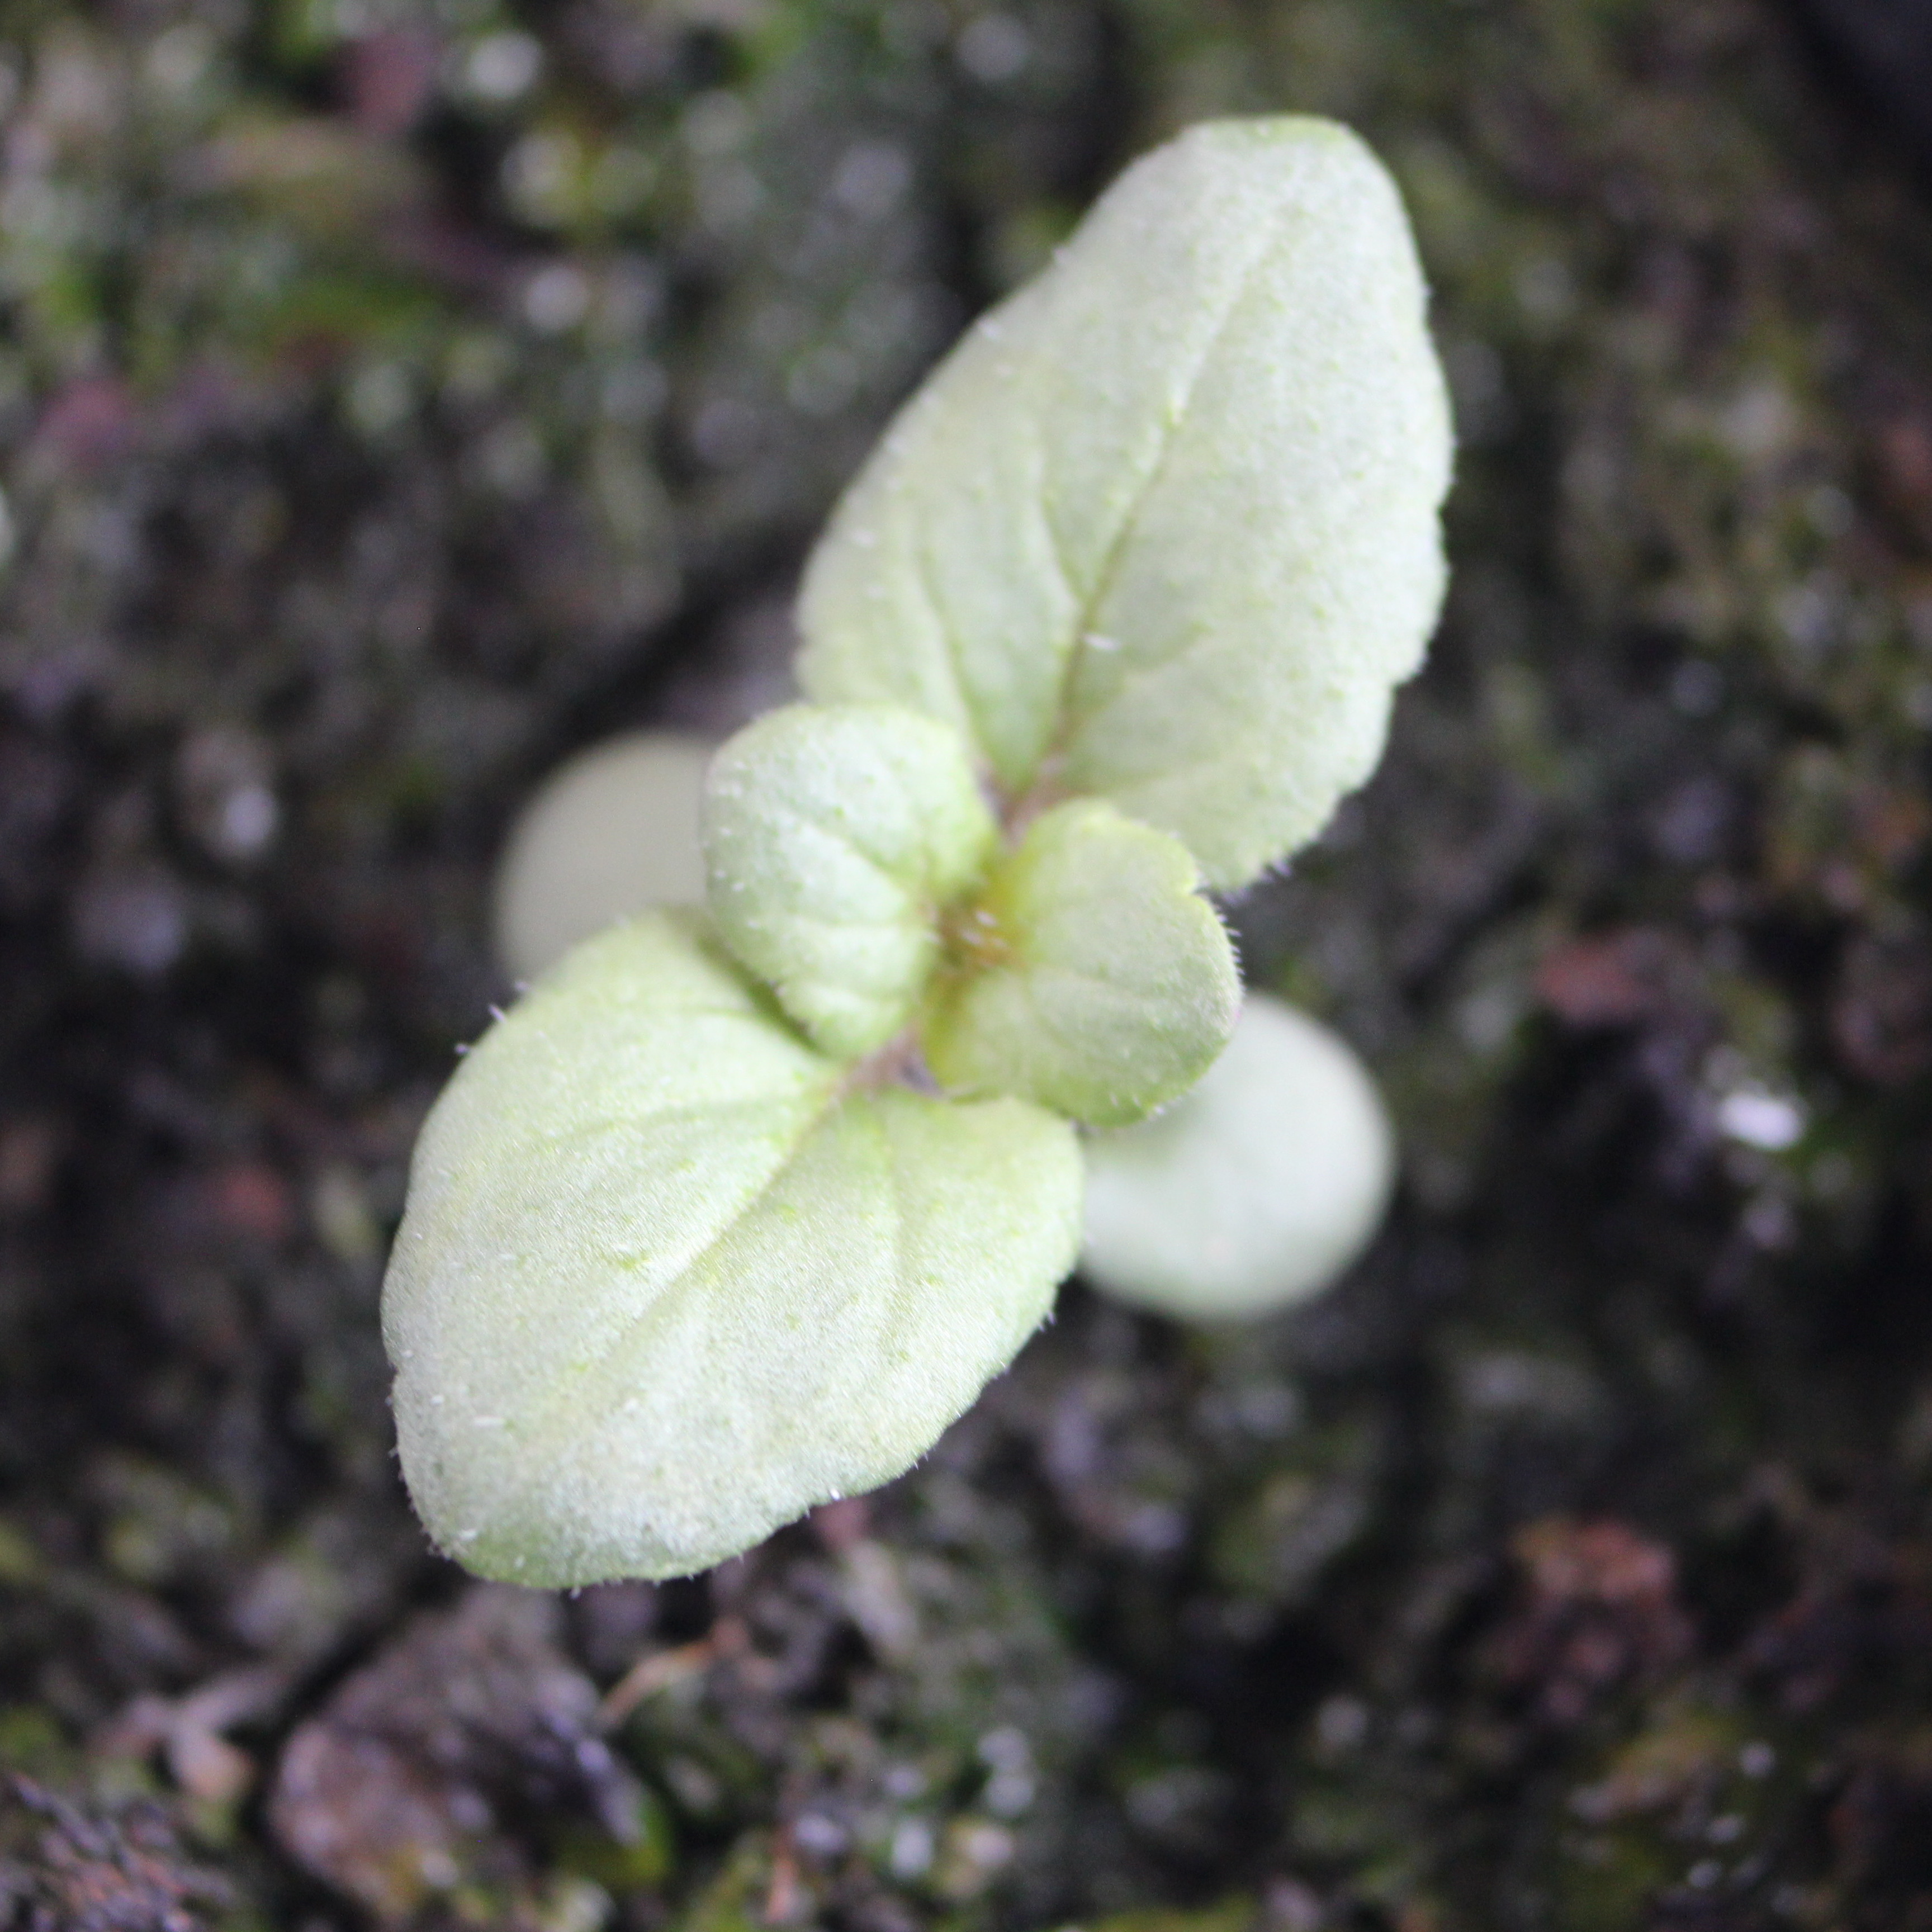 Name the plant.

Veronica persica
